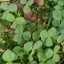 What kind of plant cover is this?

unstructured weed
